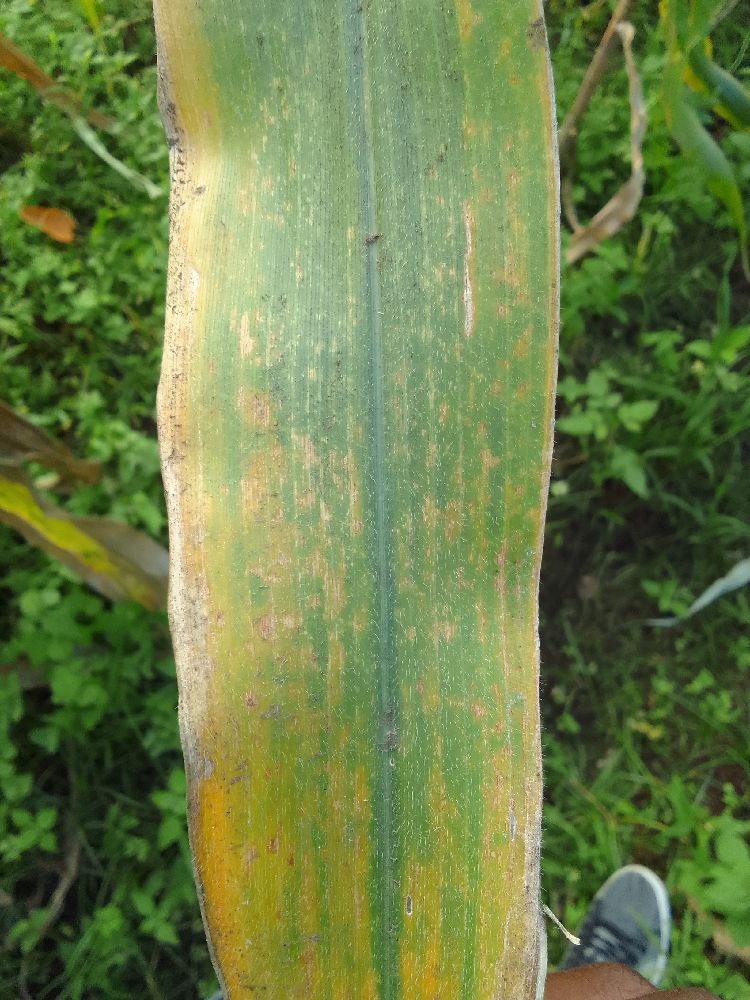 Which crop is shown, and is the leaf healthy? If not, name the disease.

maize, maize lethal necrosis
